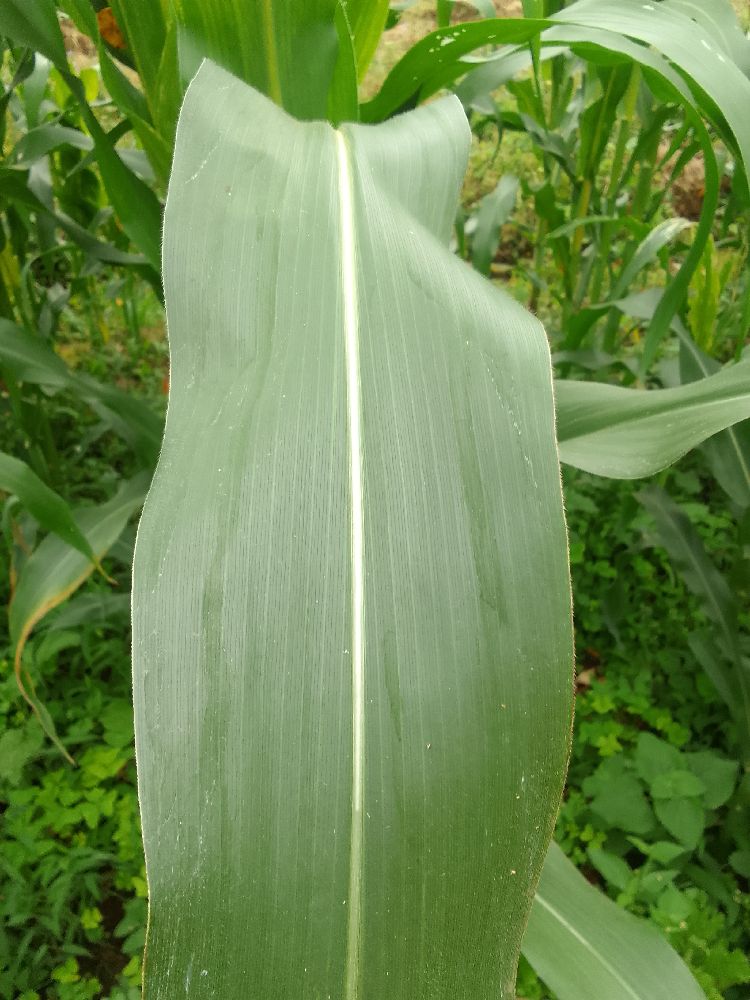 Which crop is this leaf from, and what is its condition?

maize, healthy
